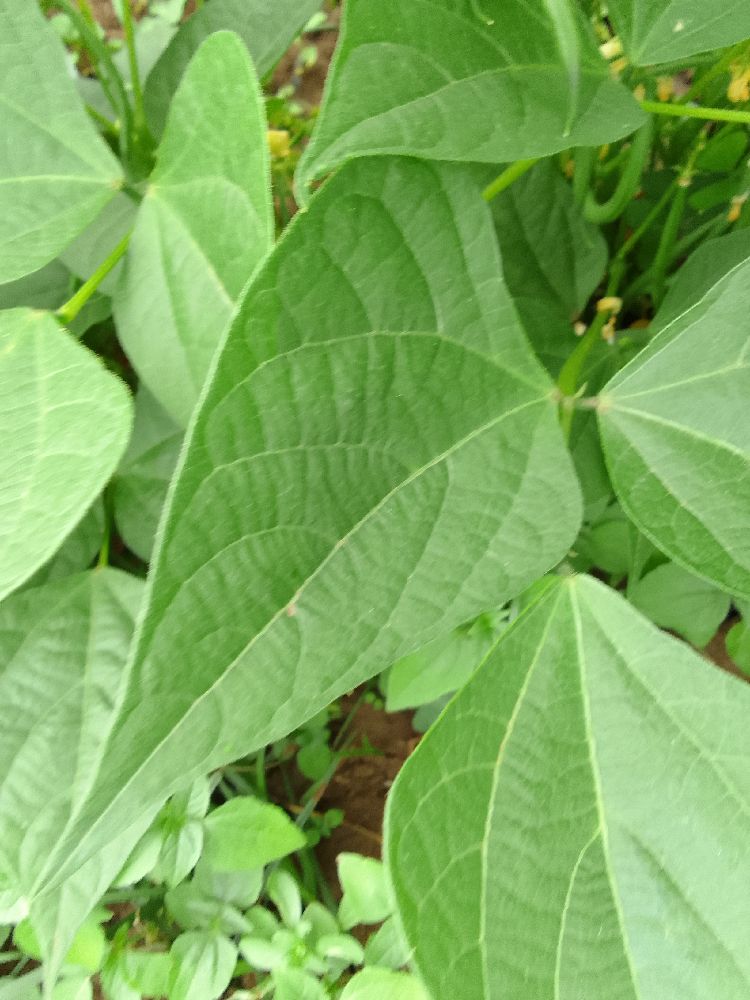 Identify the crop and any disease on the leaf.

common bean, healthy
